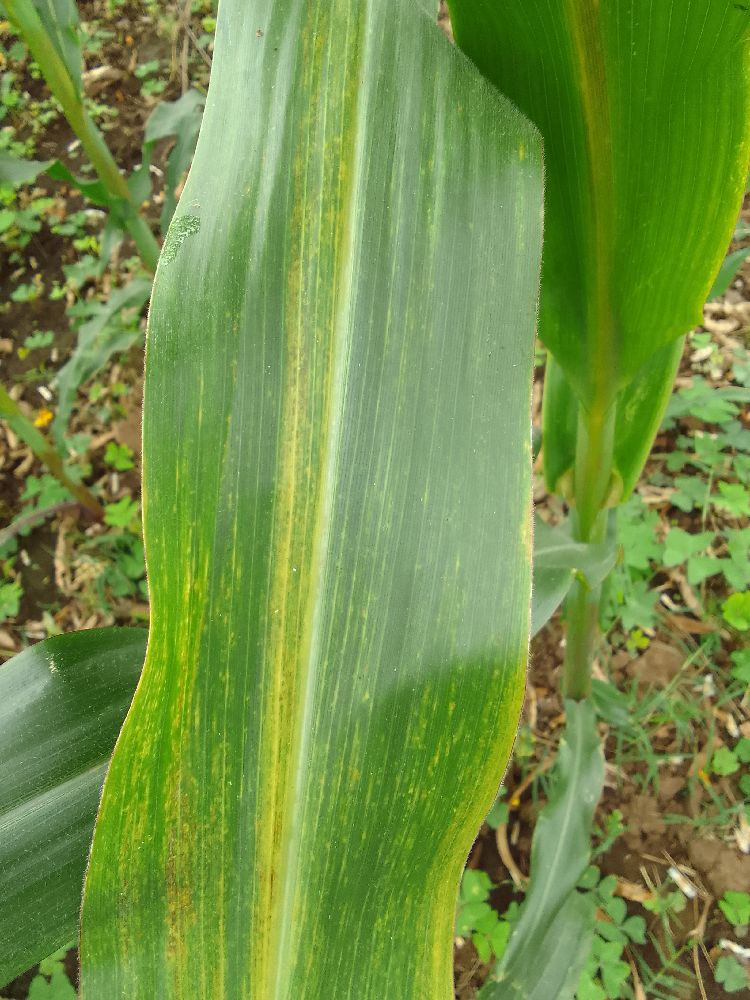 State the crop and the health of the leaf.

maize, maize lethal necrosis
